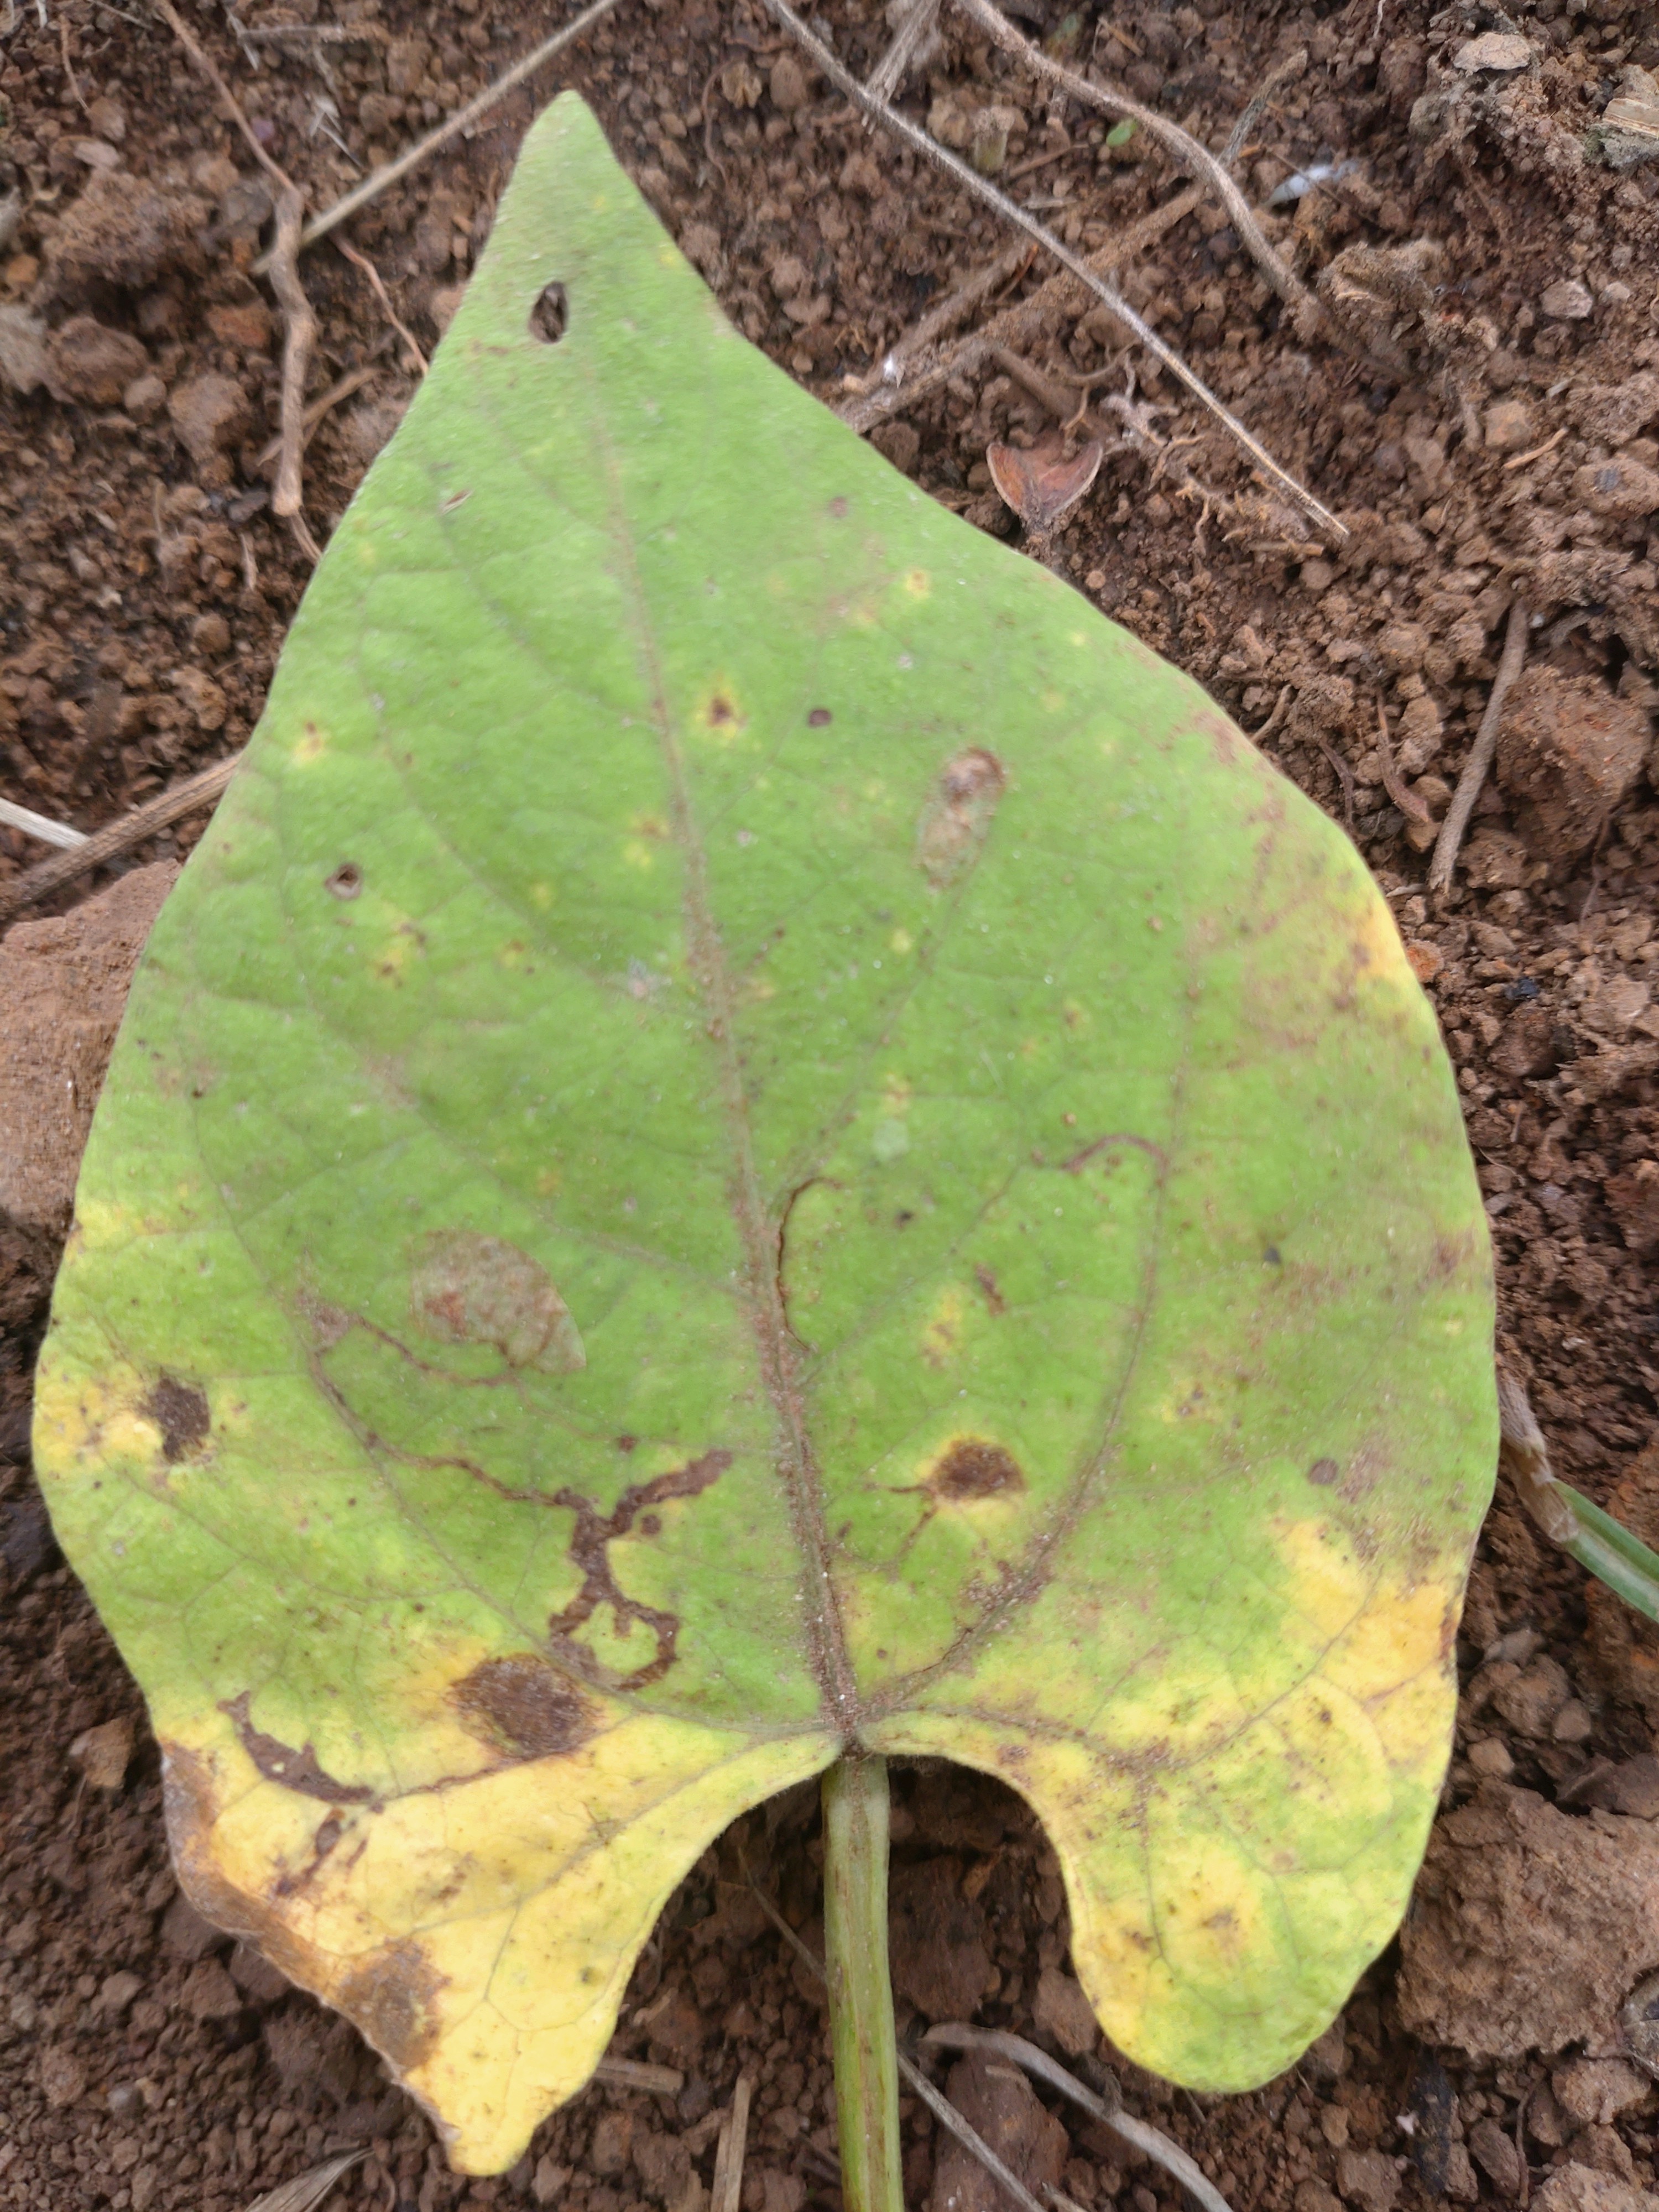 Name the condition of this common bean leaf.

rust
